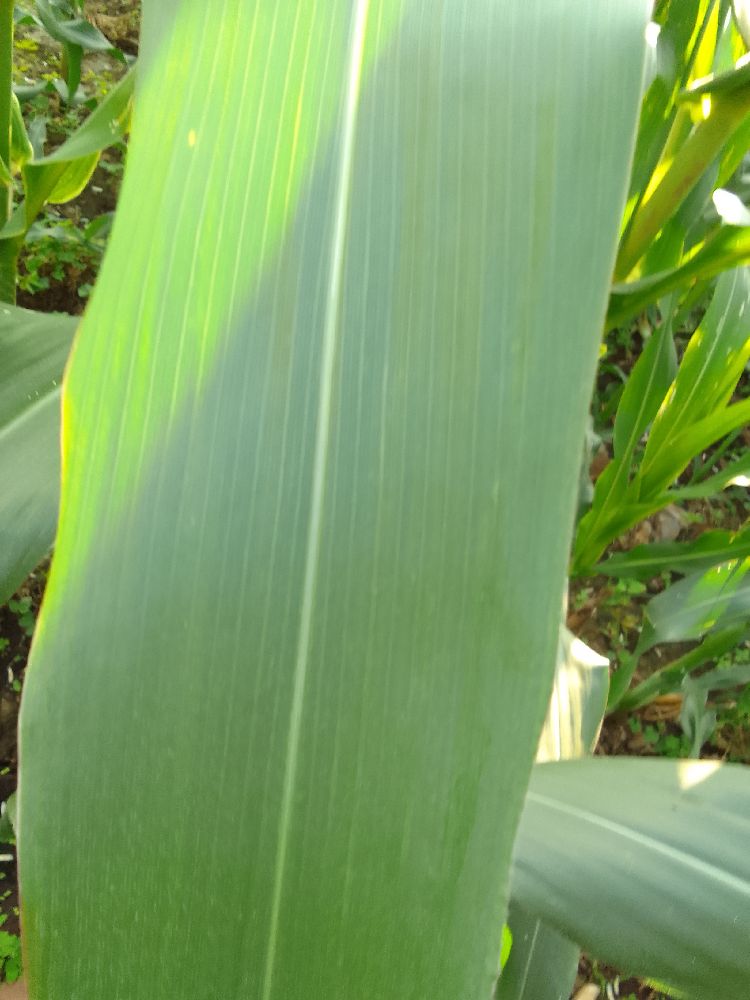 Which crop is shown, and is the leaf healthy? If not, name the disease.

maize, healthy
